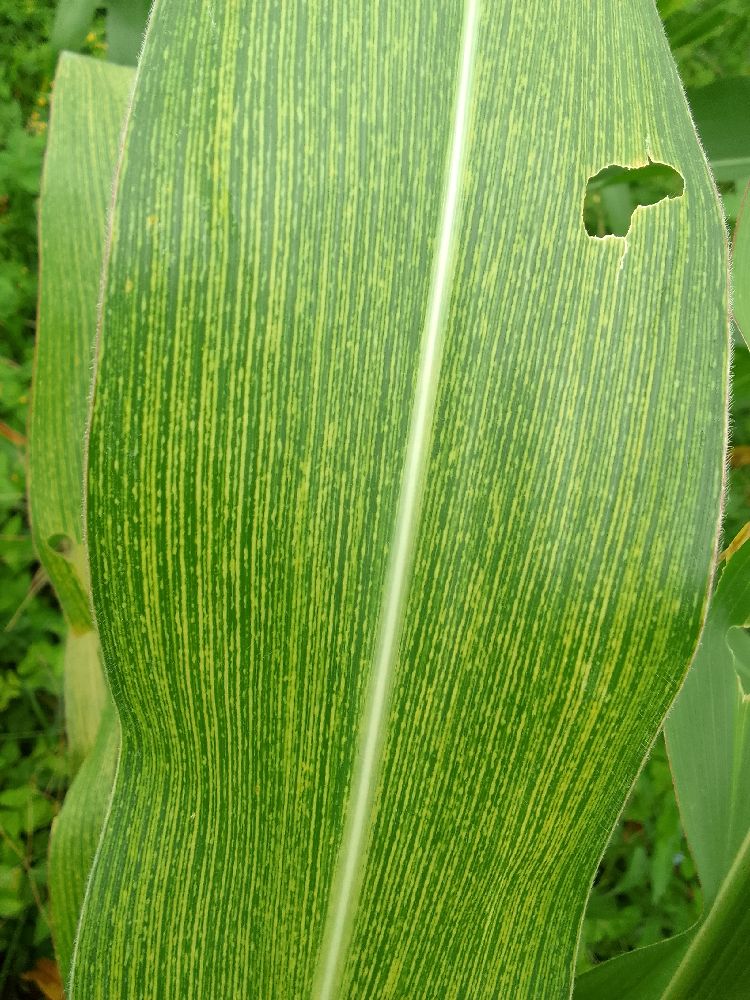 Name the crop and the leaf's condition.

maize, maize streak virus
